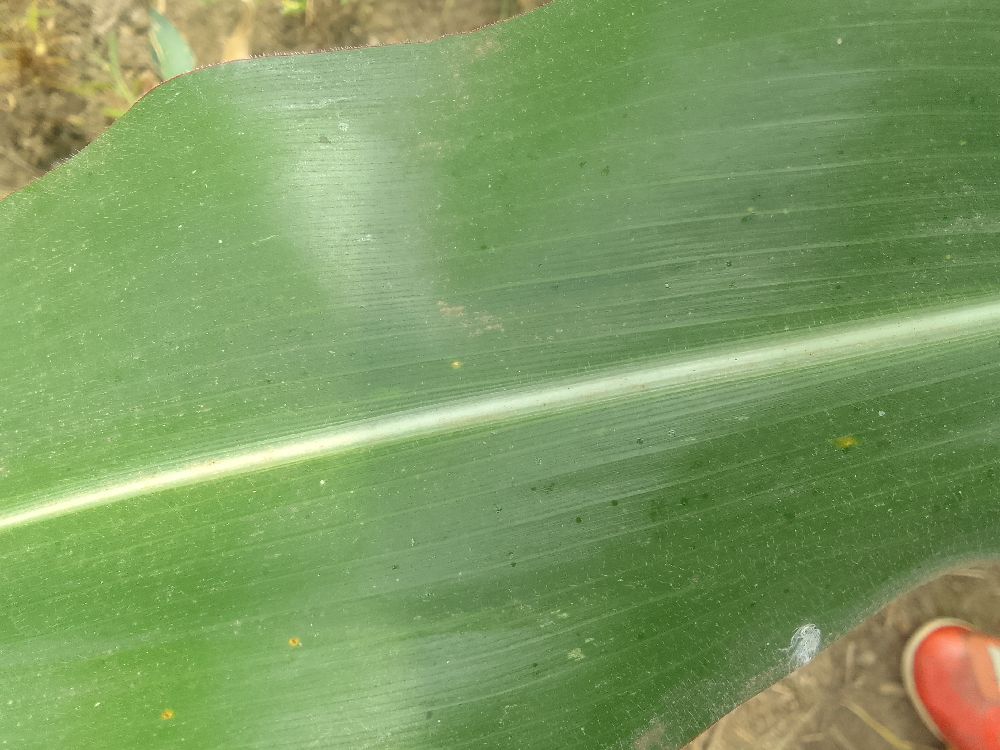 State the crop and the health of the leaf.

maize, healthy
